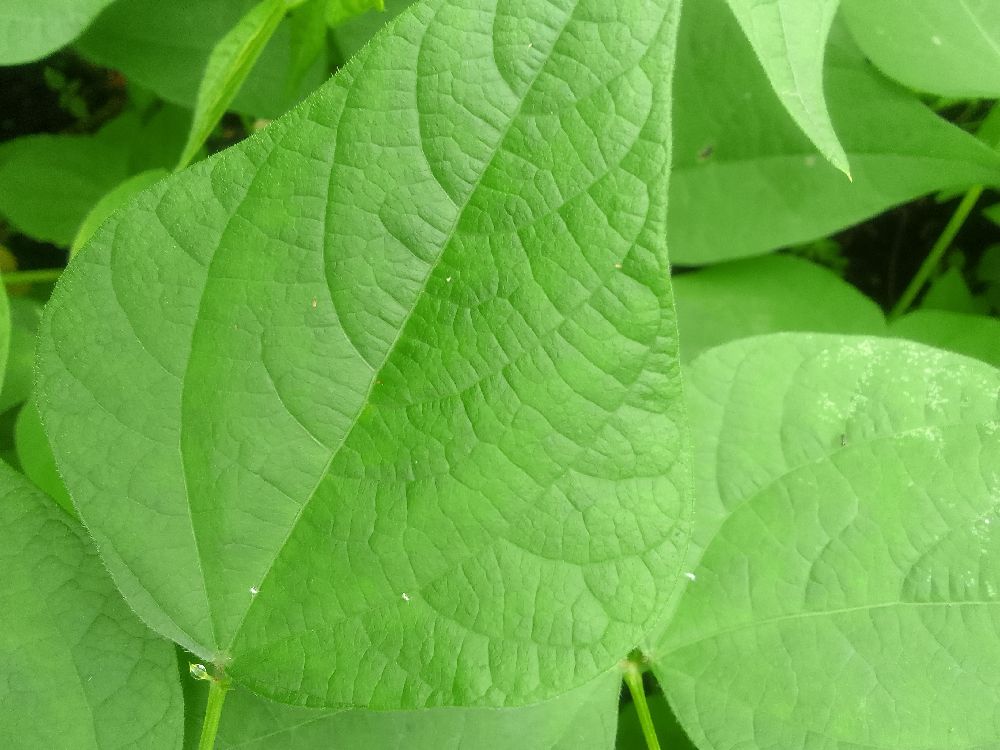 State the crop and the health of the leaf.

common bean, healthy
